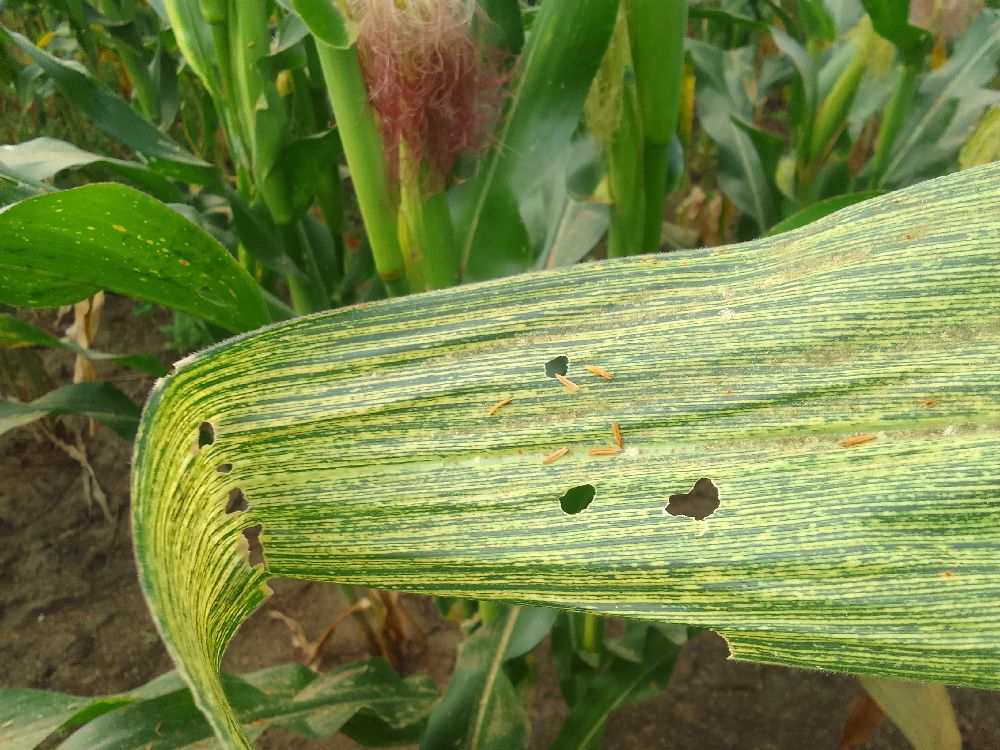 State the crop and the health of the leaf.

maize, maize streak virus
